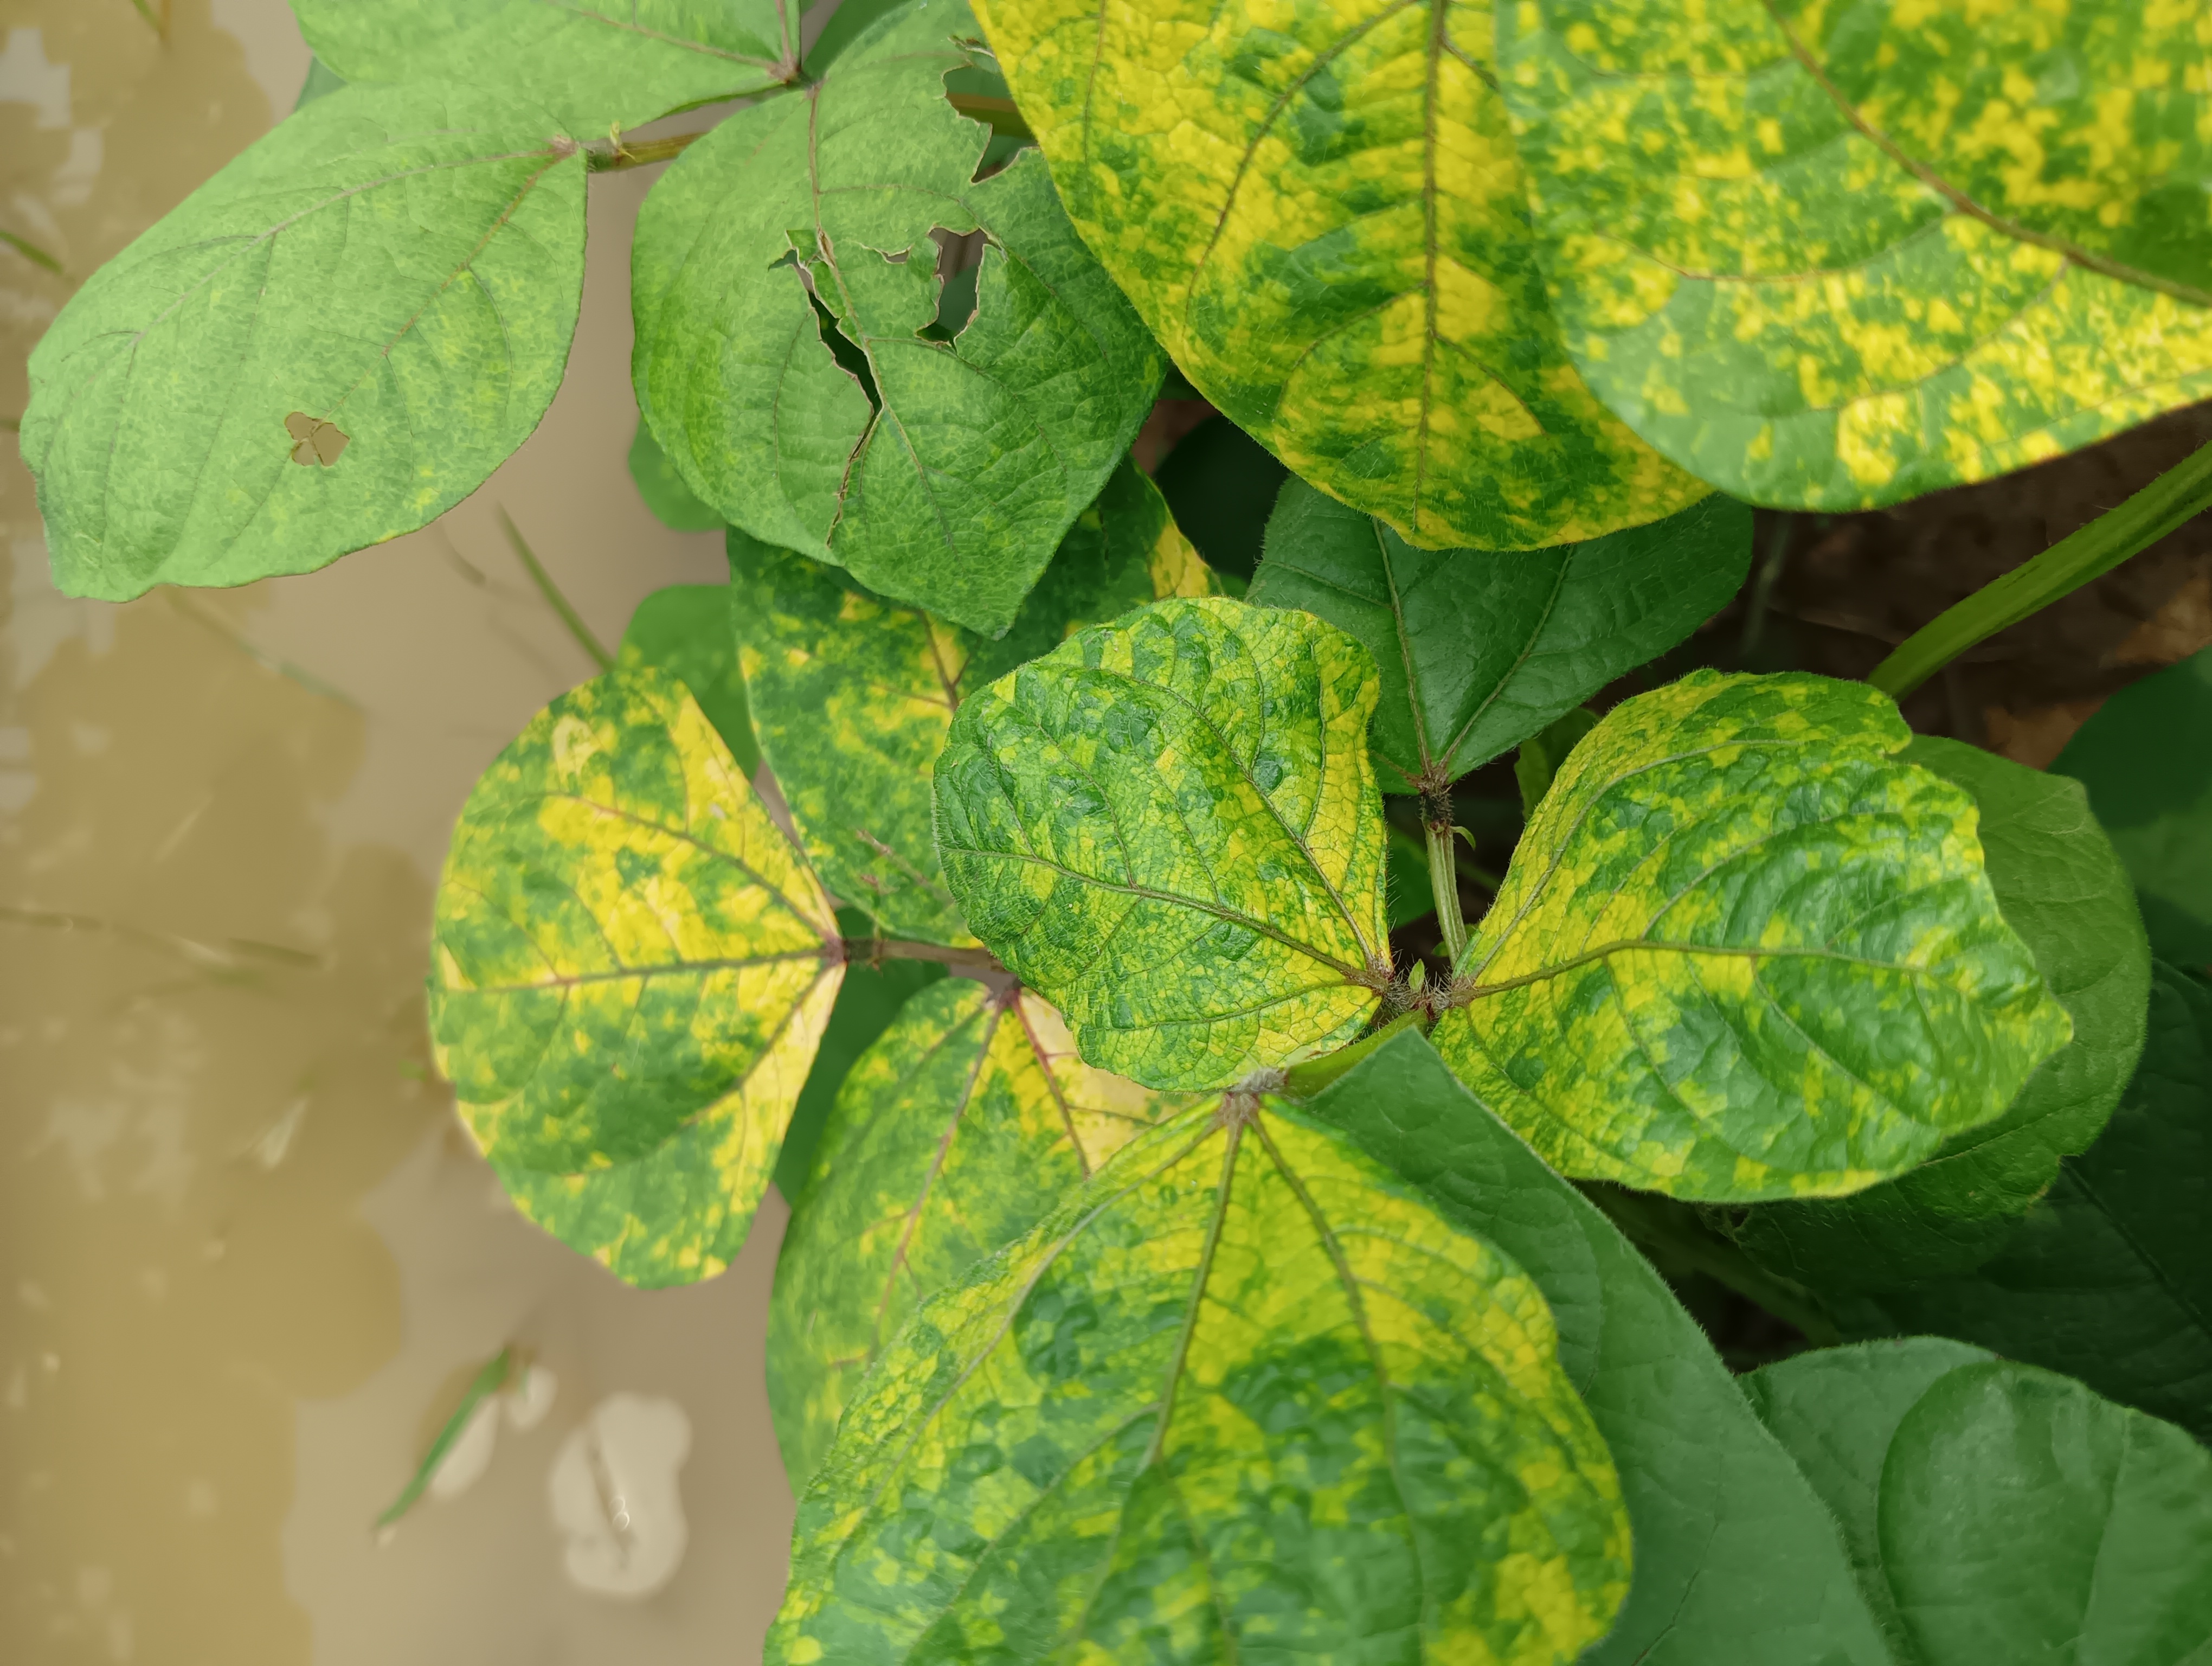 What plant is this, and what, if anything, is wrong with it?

mungbean, yellow mosaic
